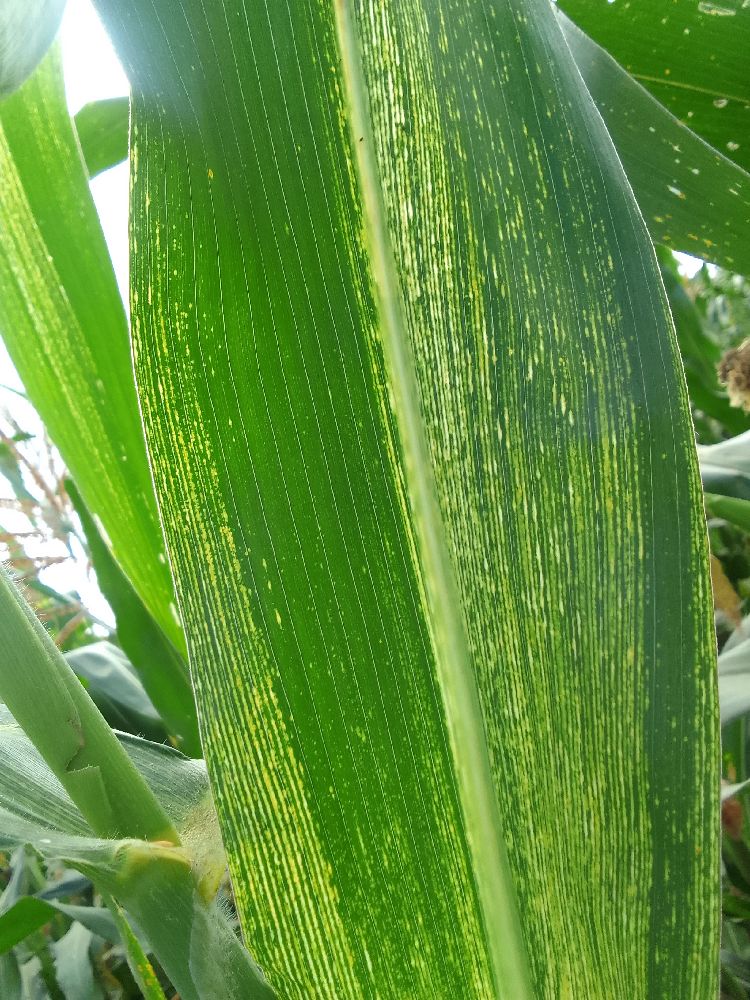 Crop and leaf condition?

maize, maize streak virus
